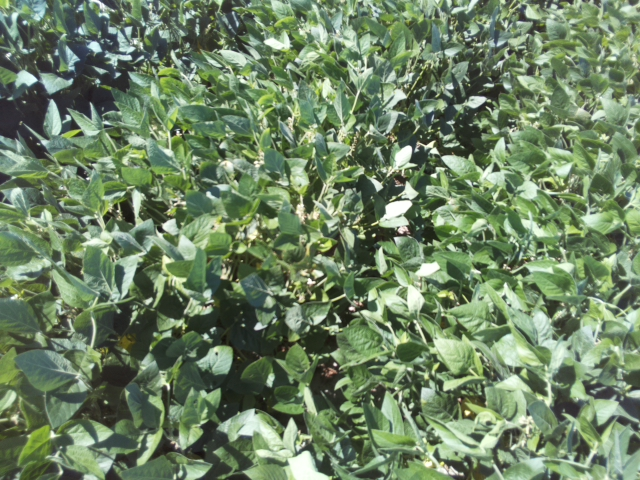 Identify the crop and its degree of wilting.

soybean, leaflets folding inward at secondary pulvinus with no turgor loss in leaflets or petioles
